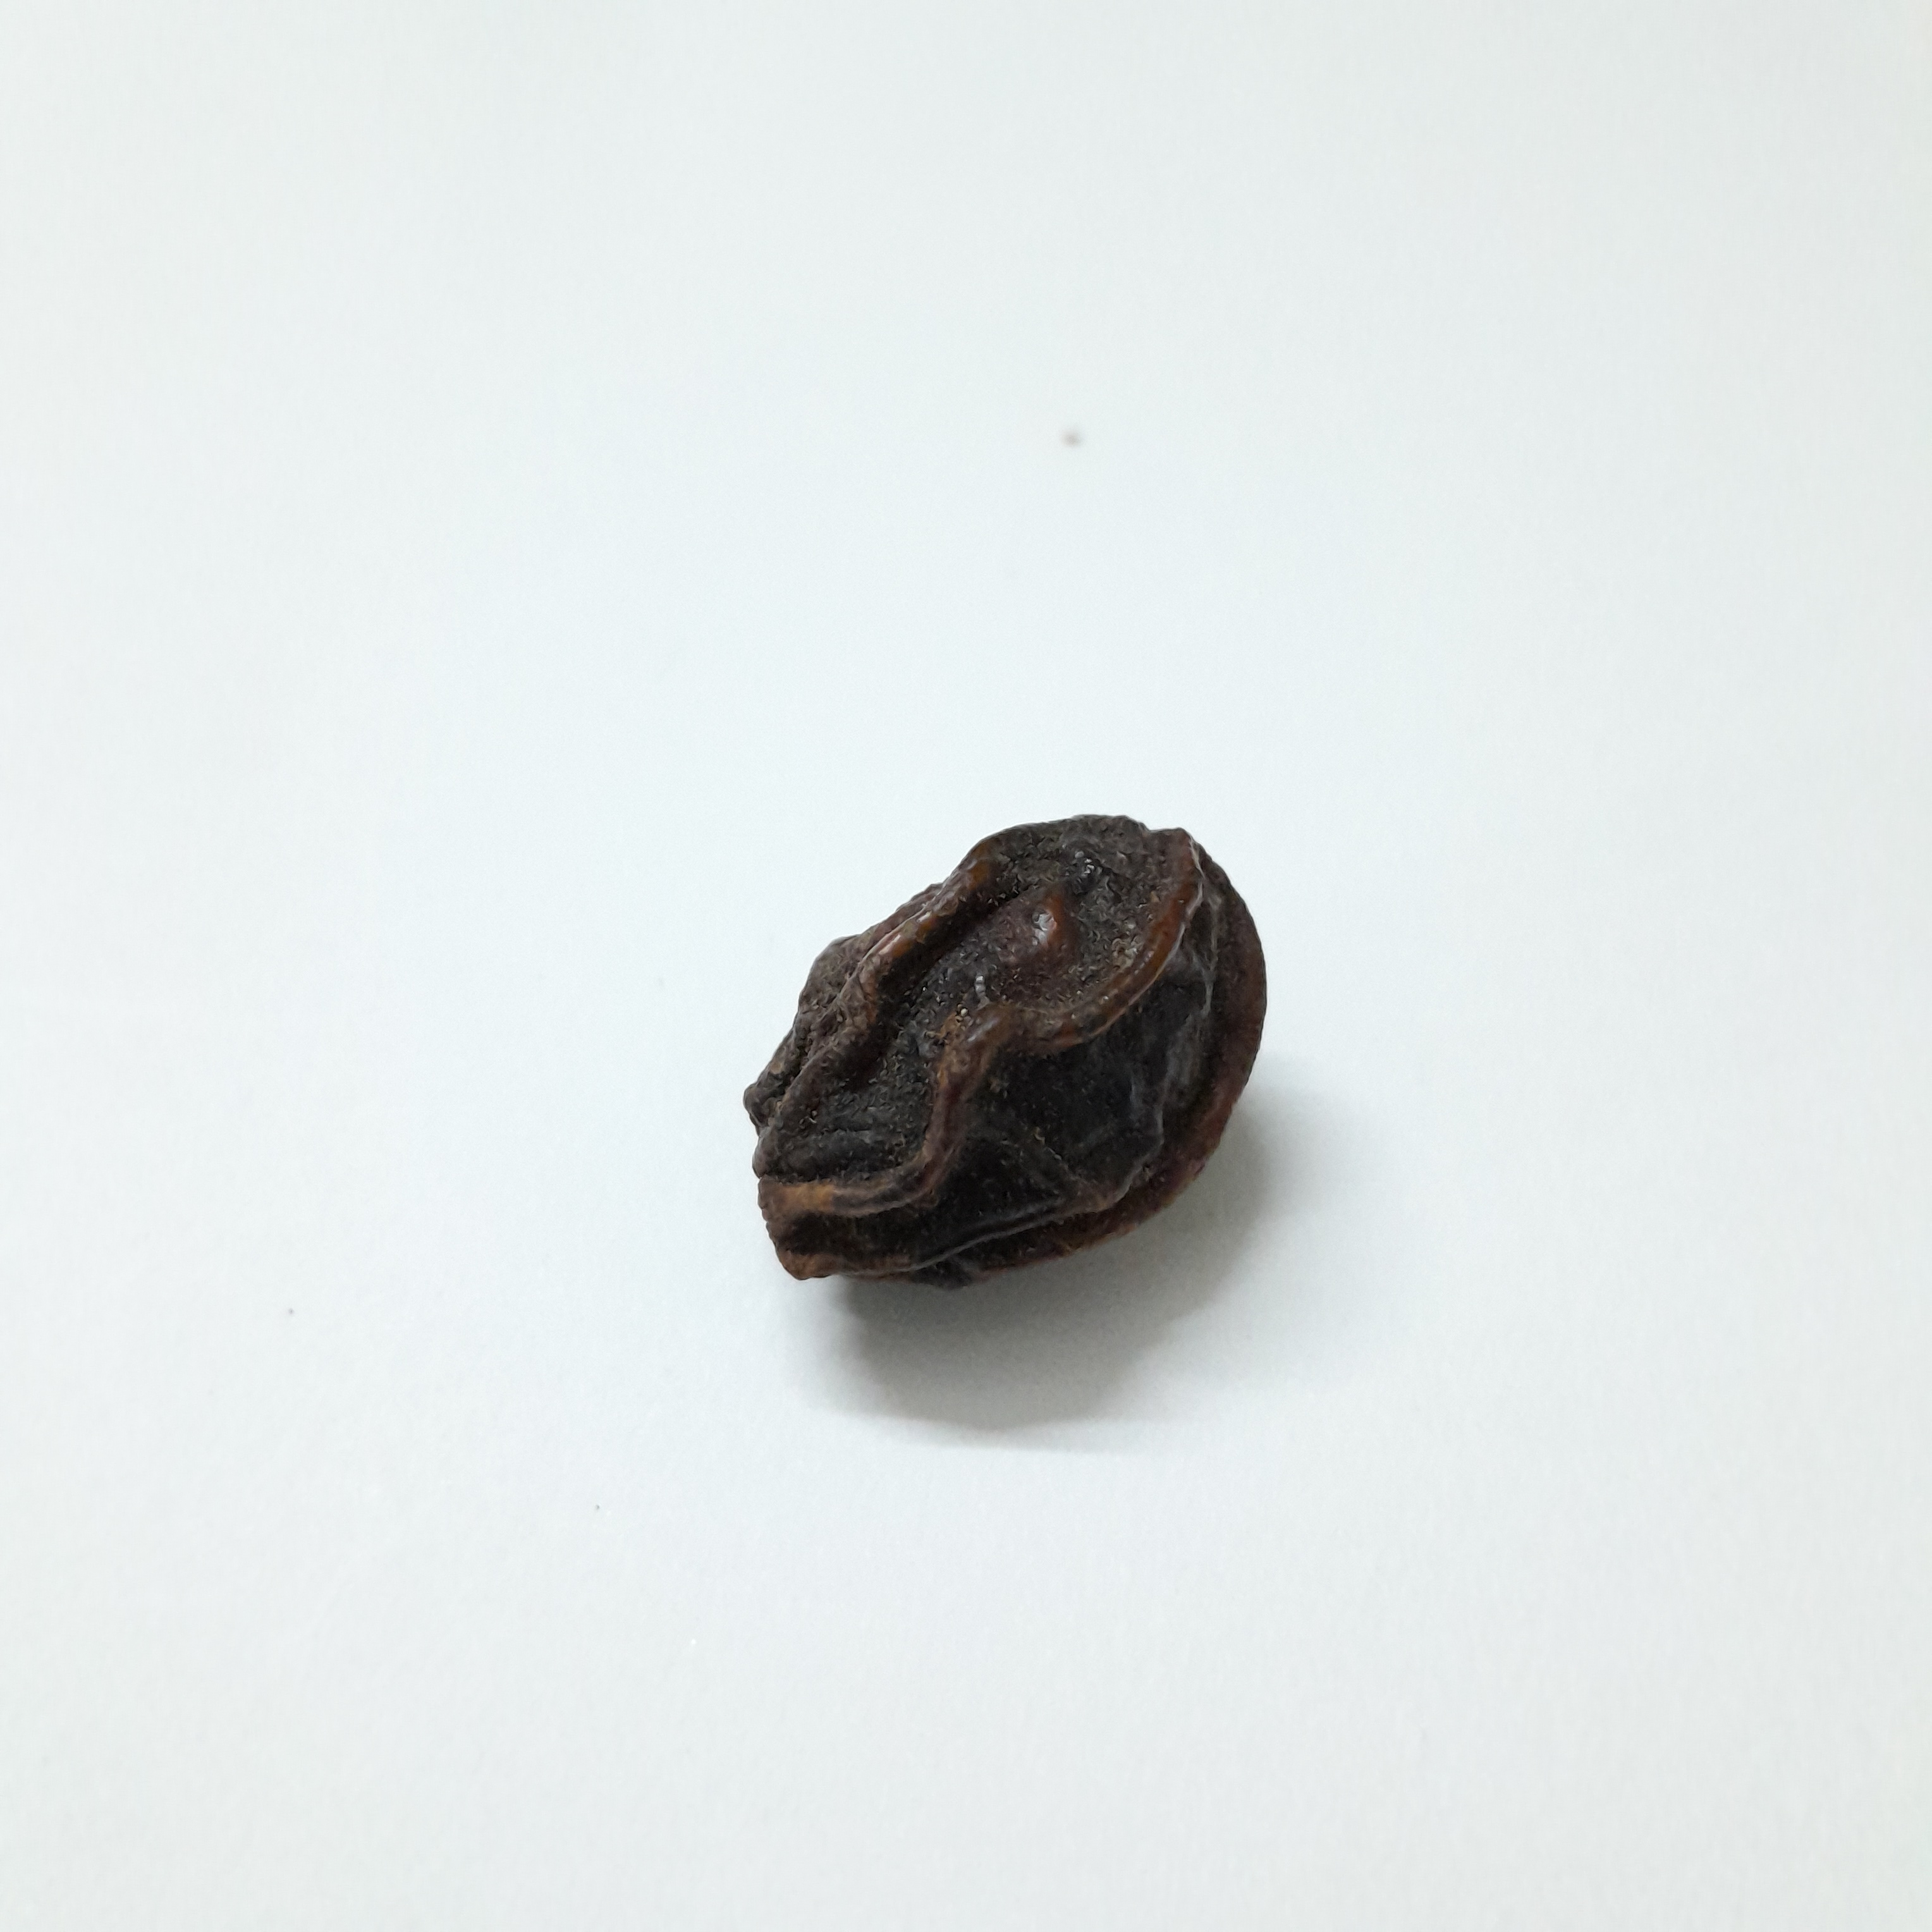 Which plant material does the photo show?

kadukharik
